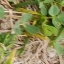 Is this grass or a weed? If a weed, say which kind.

unstructured weed
